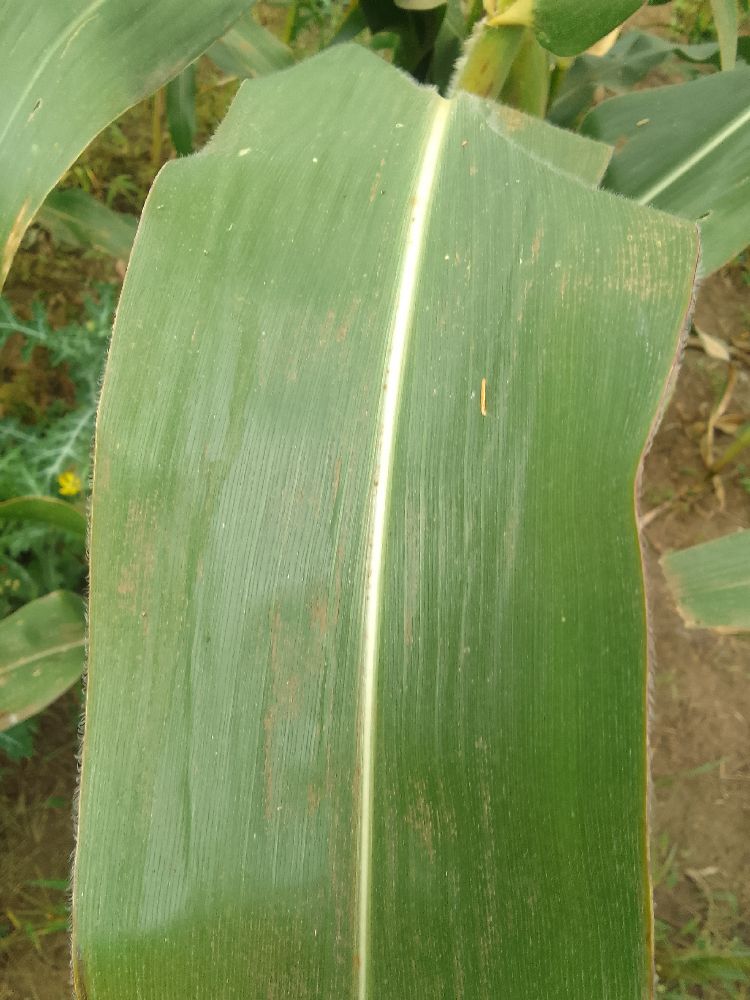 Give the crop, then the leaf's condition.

maize, healthy
